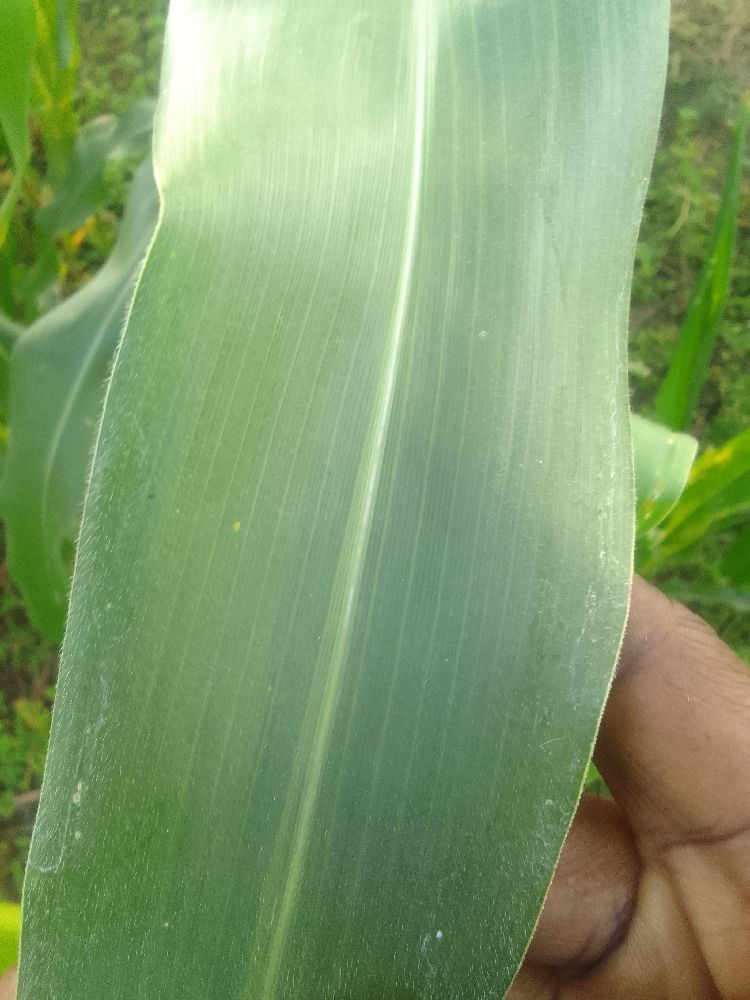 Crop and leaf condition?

maize, healthy
